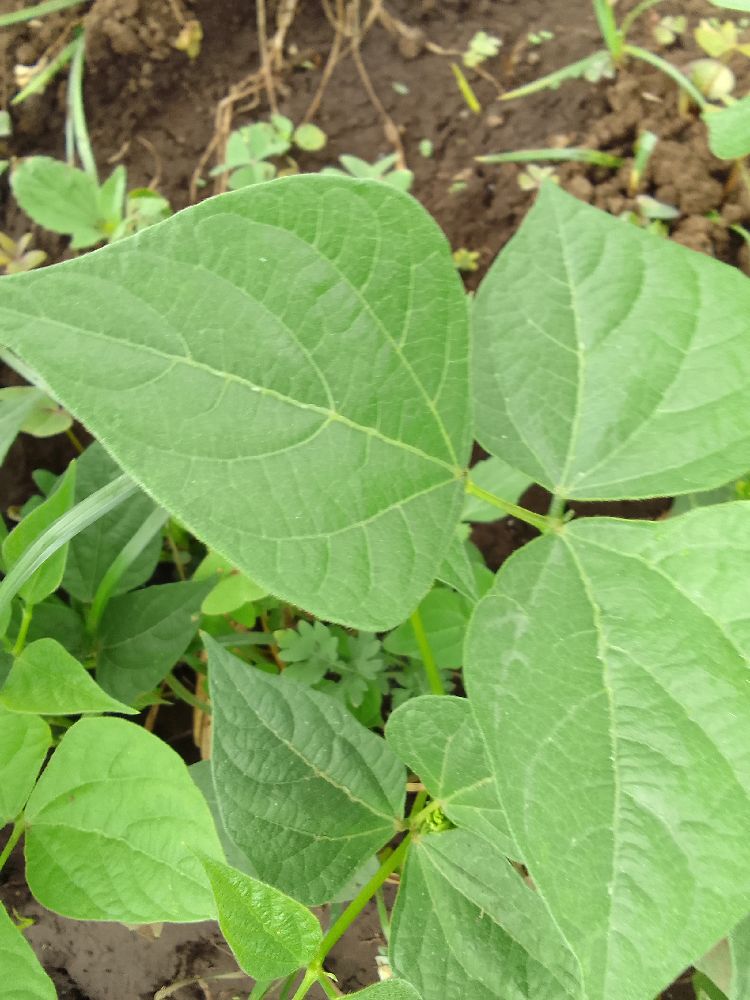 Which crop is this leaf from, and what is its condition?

common bean, healthy
